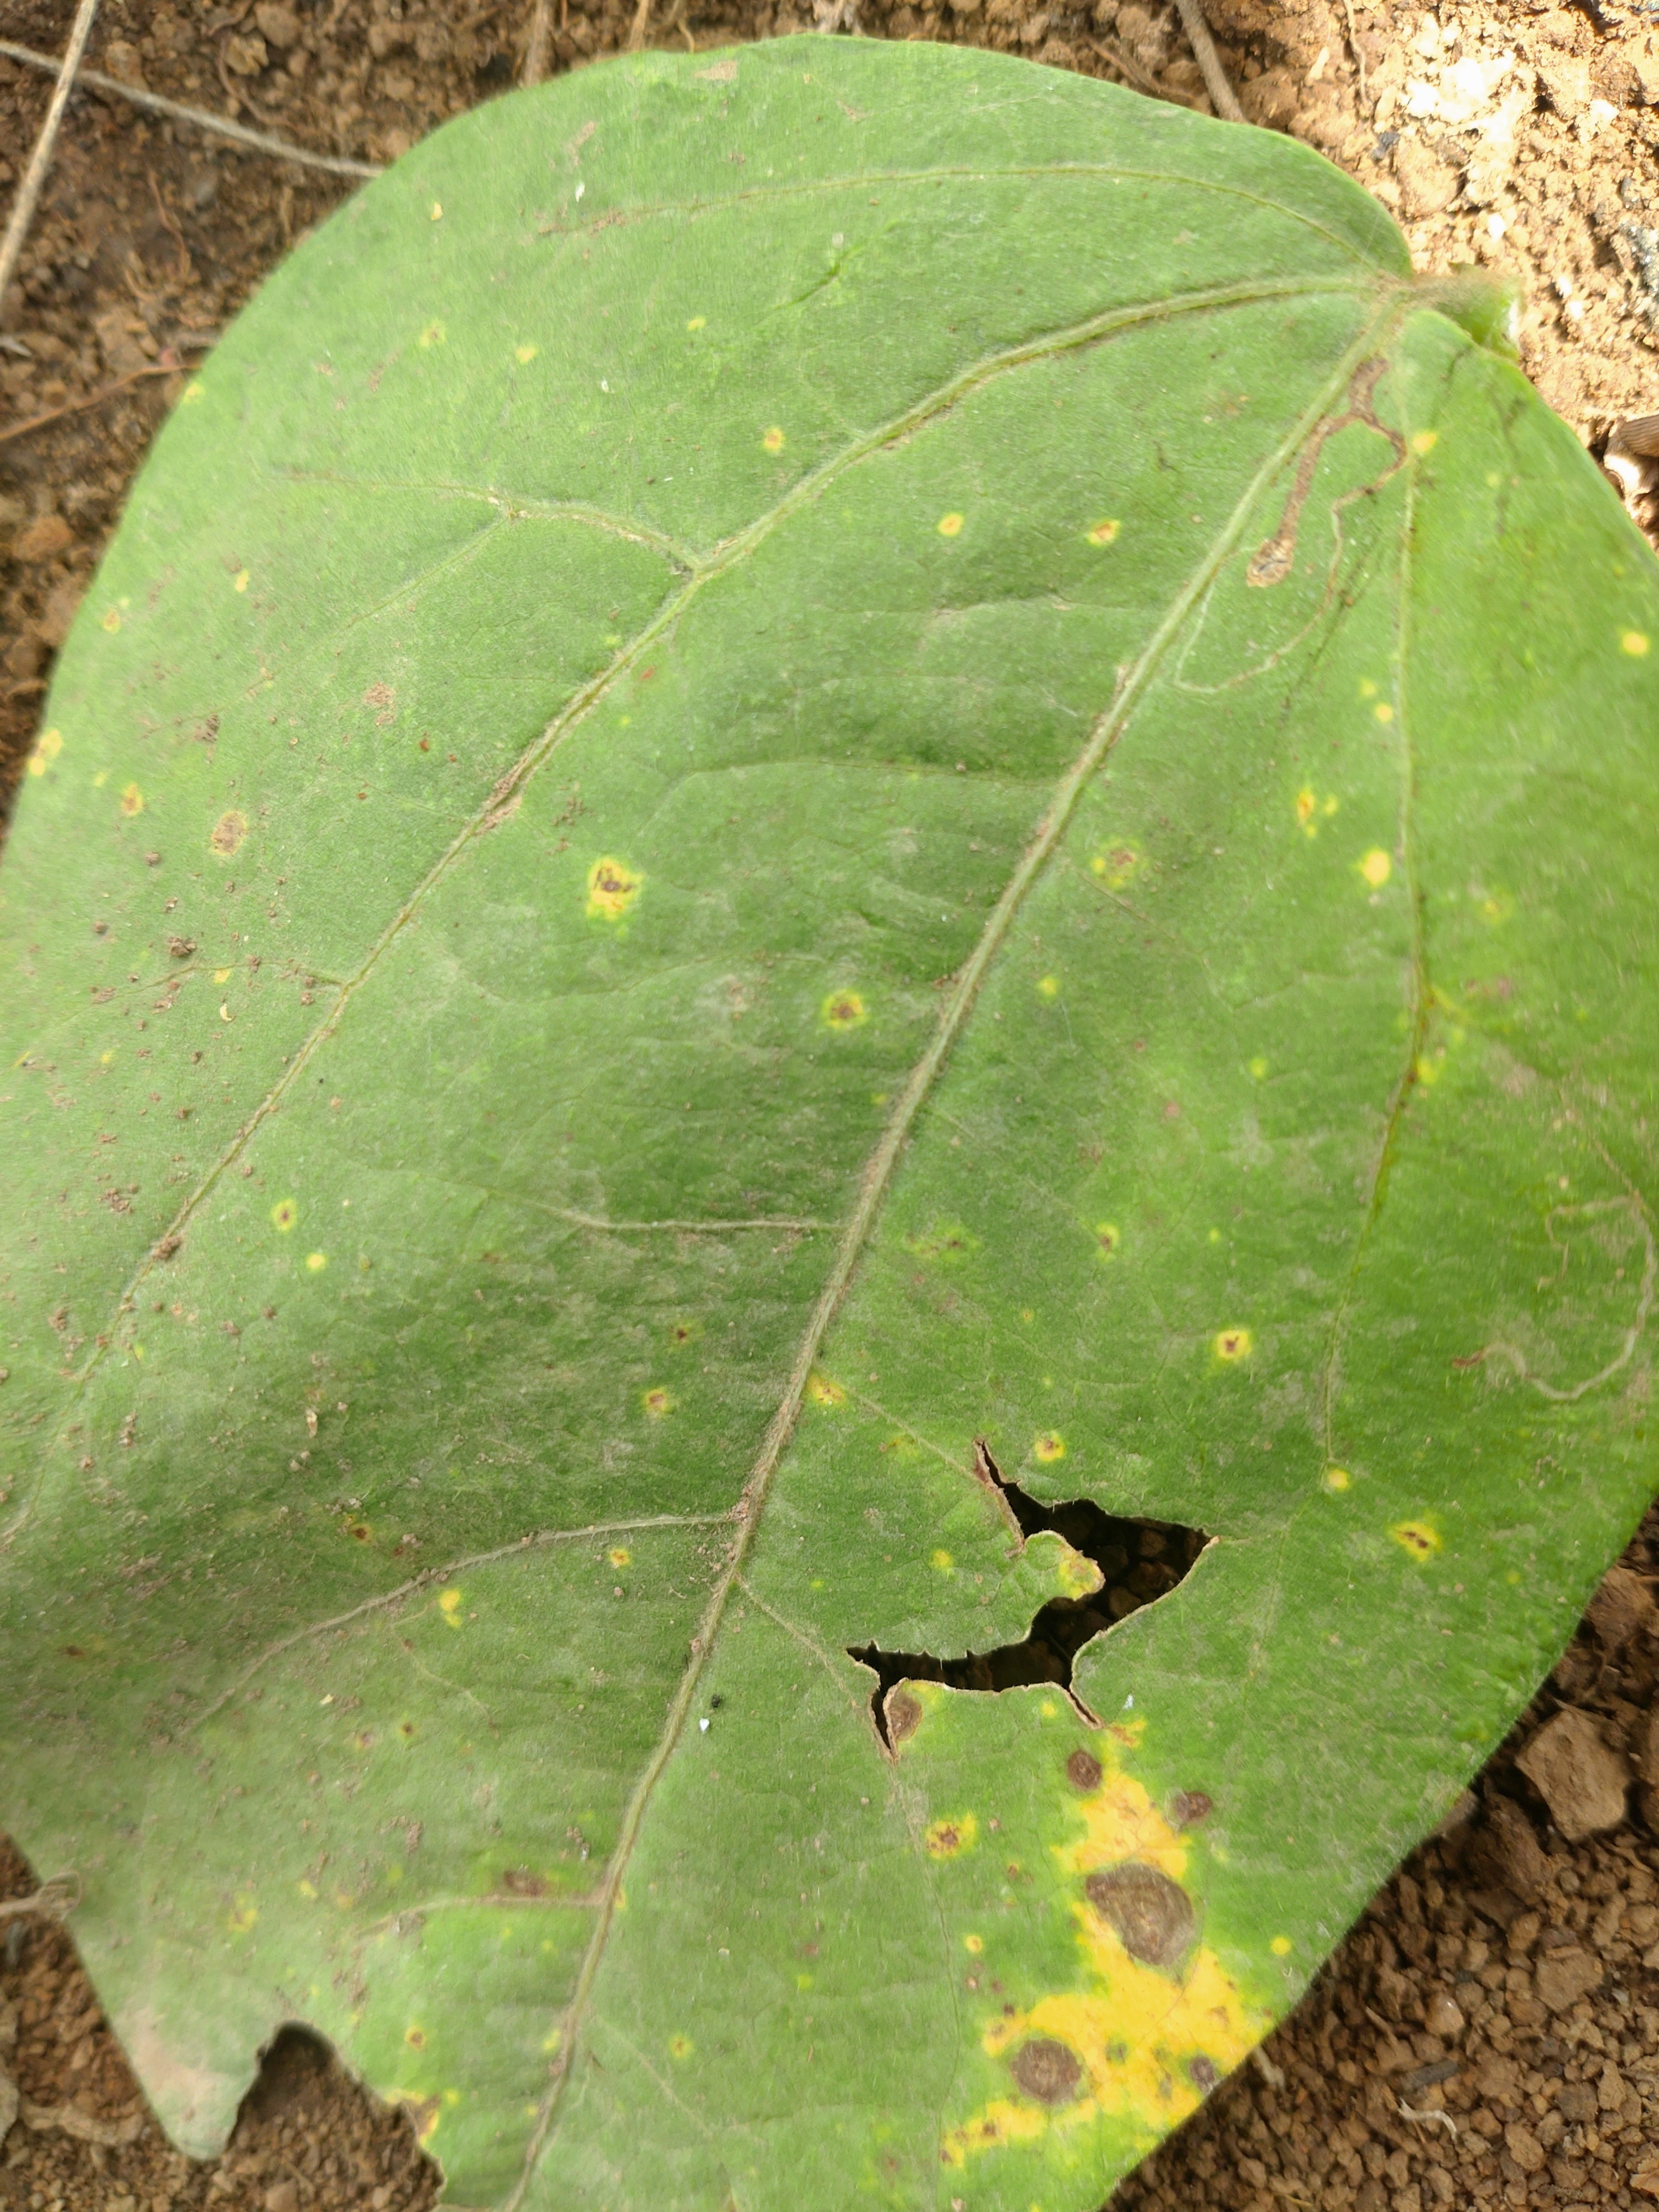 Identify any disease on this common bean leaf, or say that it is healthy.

rust
